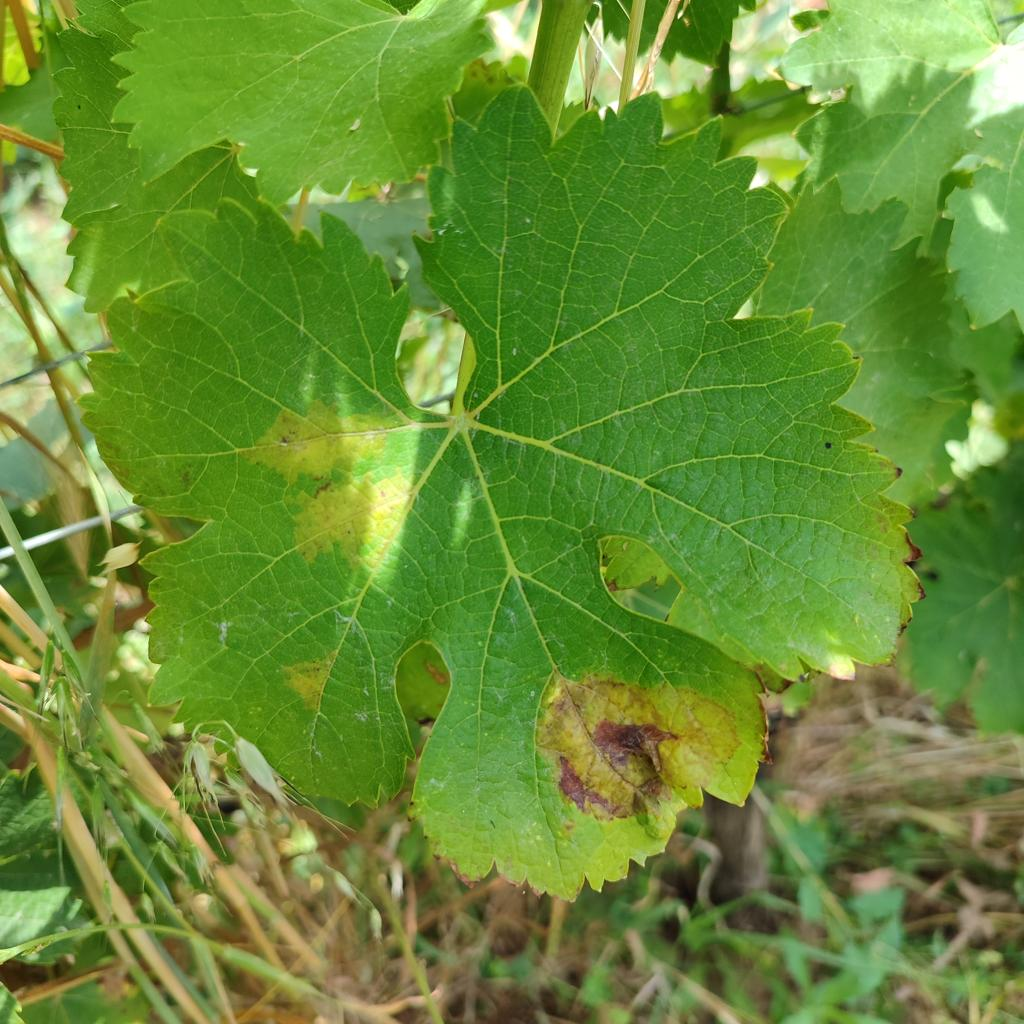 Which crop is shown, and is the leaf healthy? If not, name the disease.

grapevine, downy mildew
